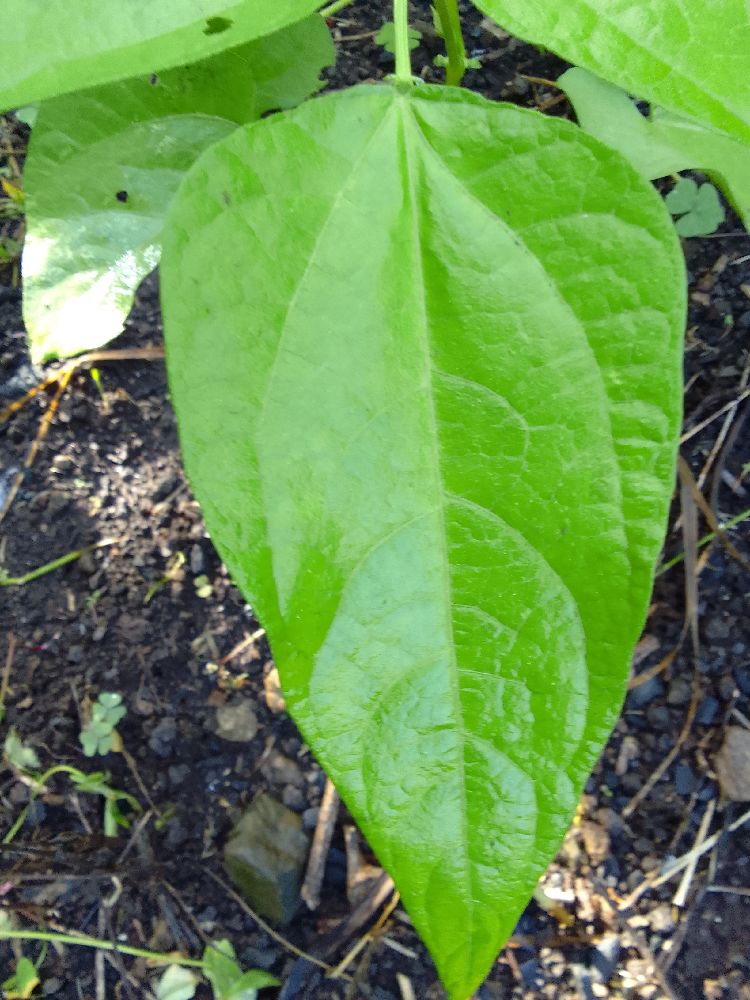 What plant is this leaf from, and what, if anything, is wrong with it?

common bean, healthy
